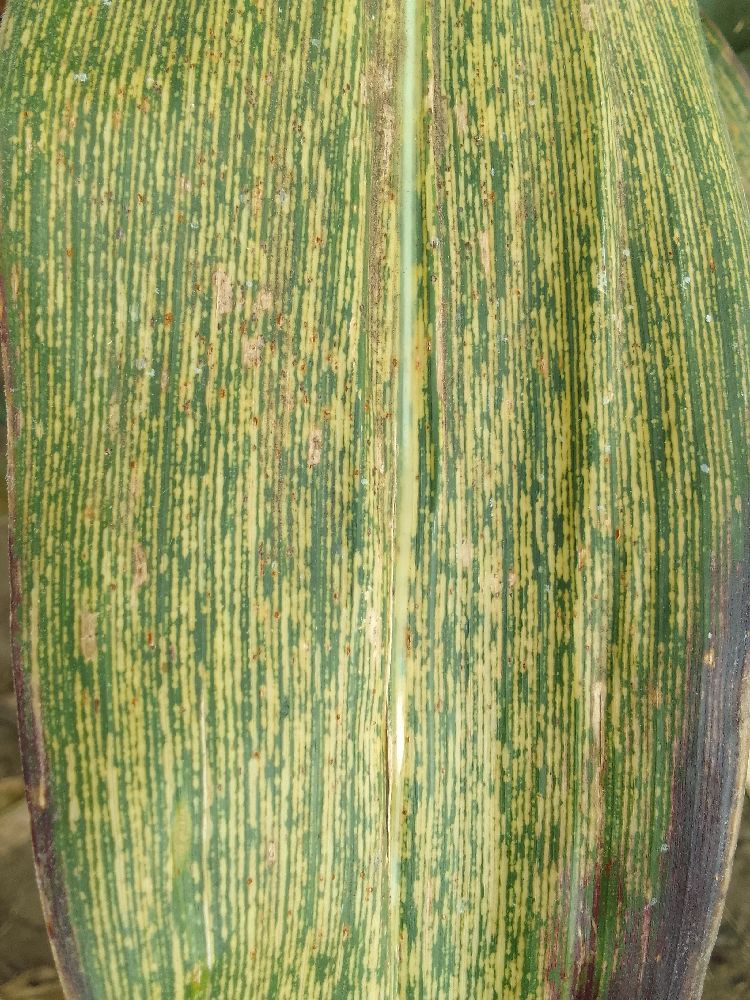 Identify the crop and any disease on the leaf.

maize, maize streak virus
